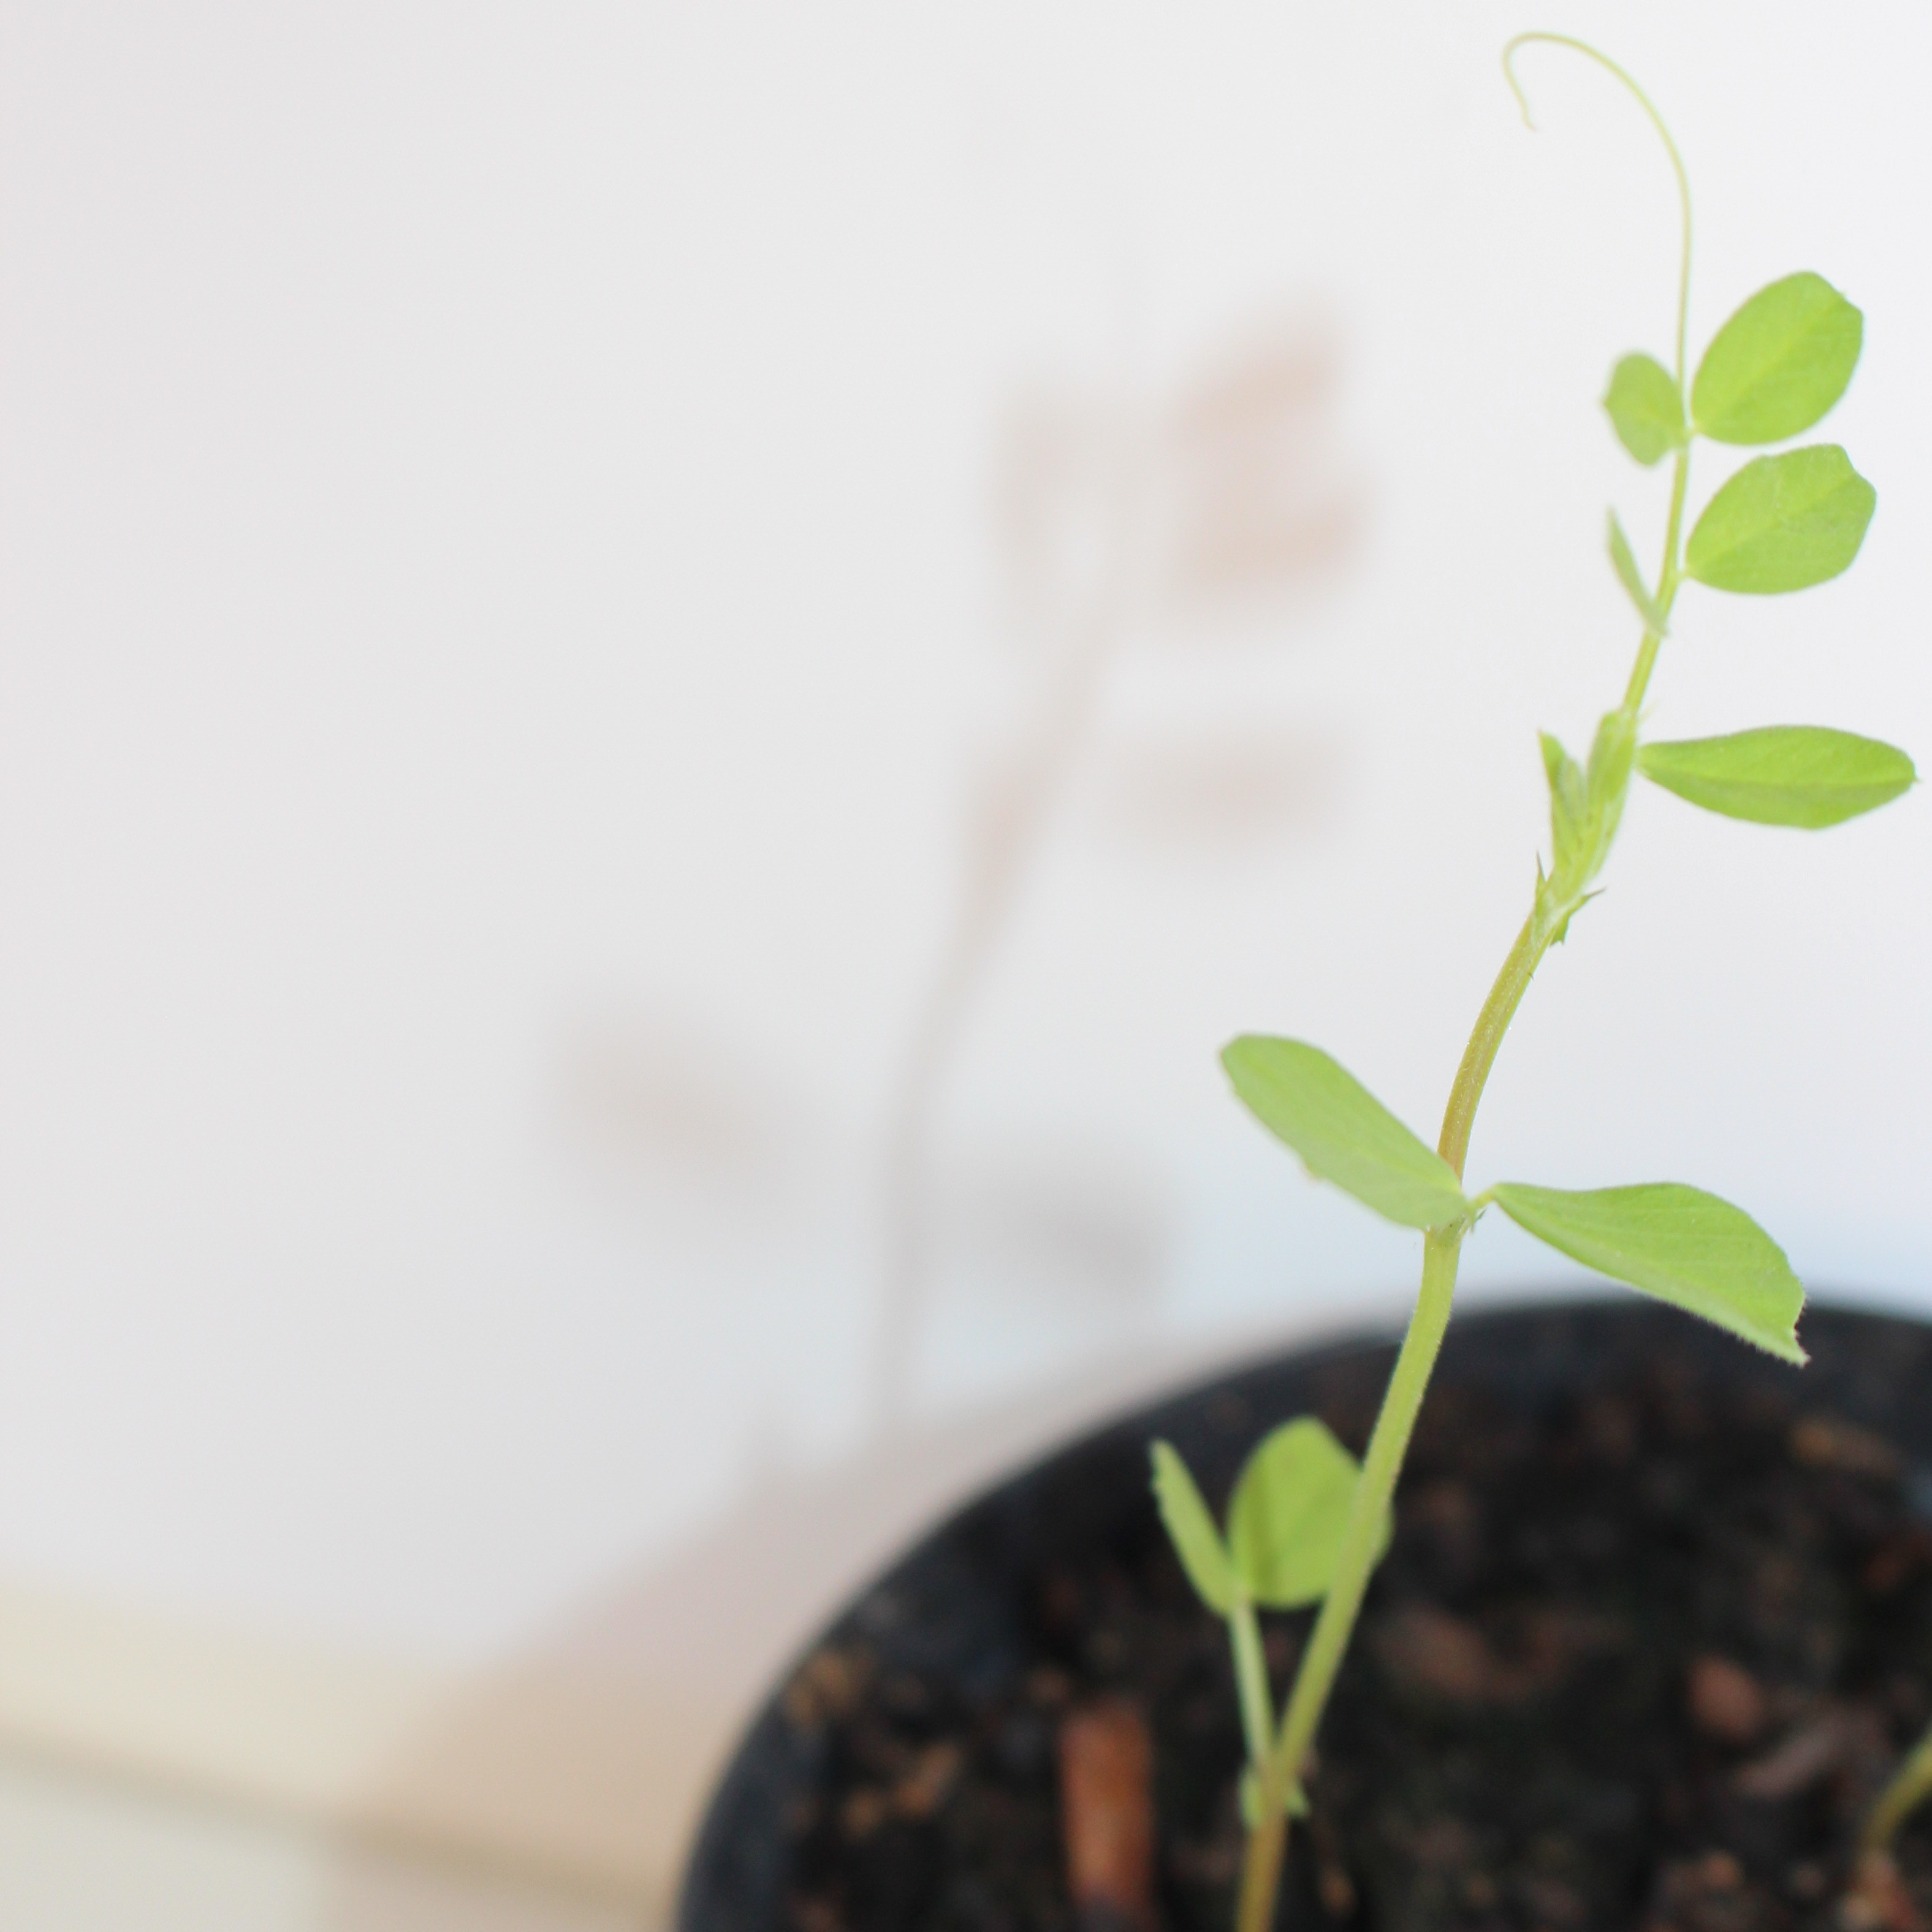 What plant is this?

Vicia sativa
